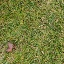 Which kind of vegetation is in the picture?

grass
